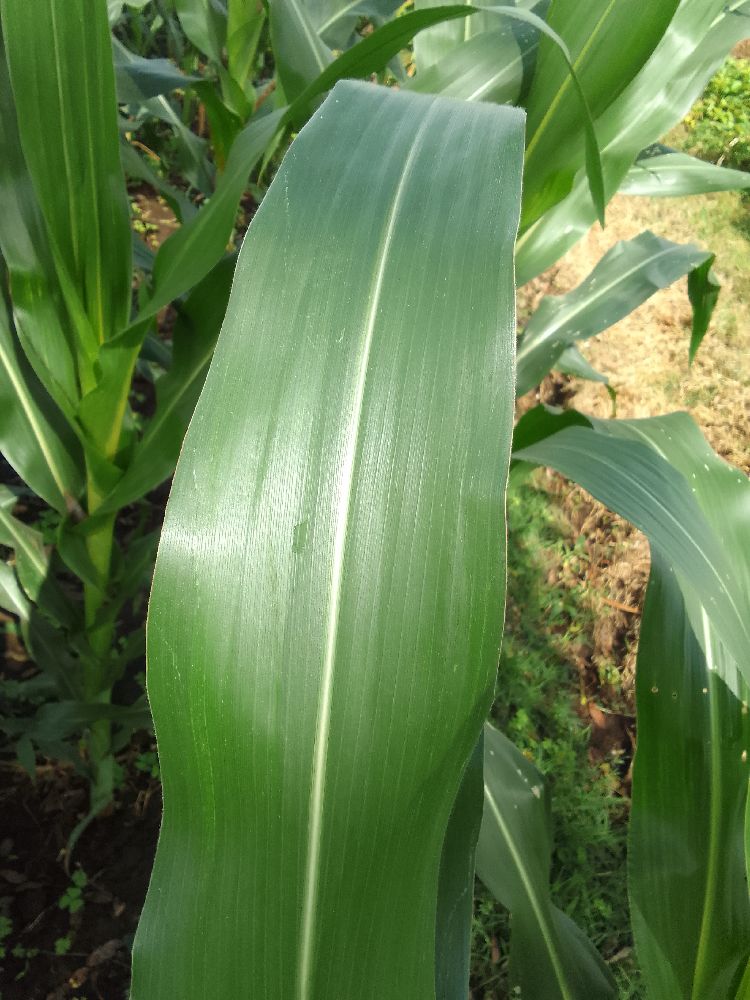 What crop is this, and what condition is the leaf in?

maize, healthy
